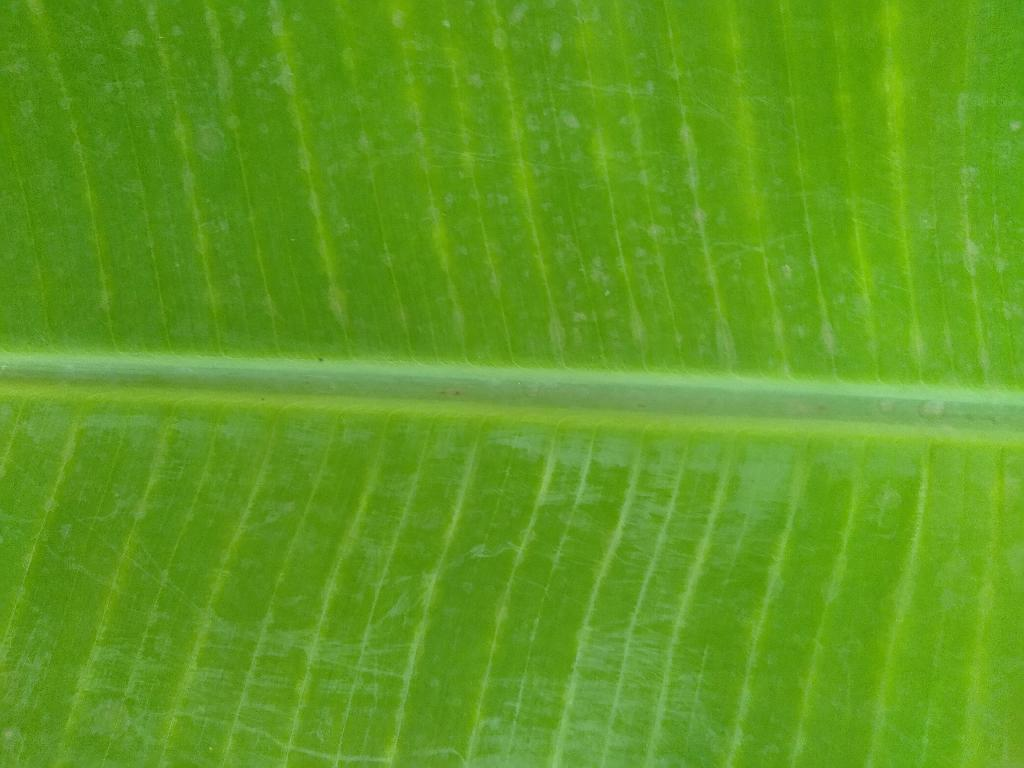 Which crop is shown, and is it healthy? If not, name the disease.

banana, healthy
